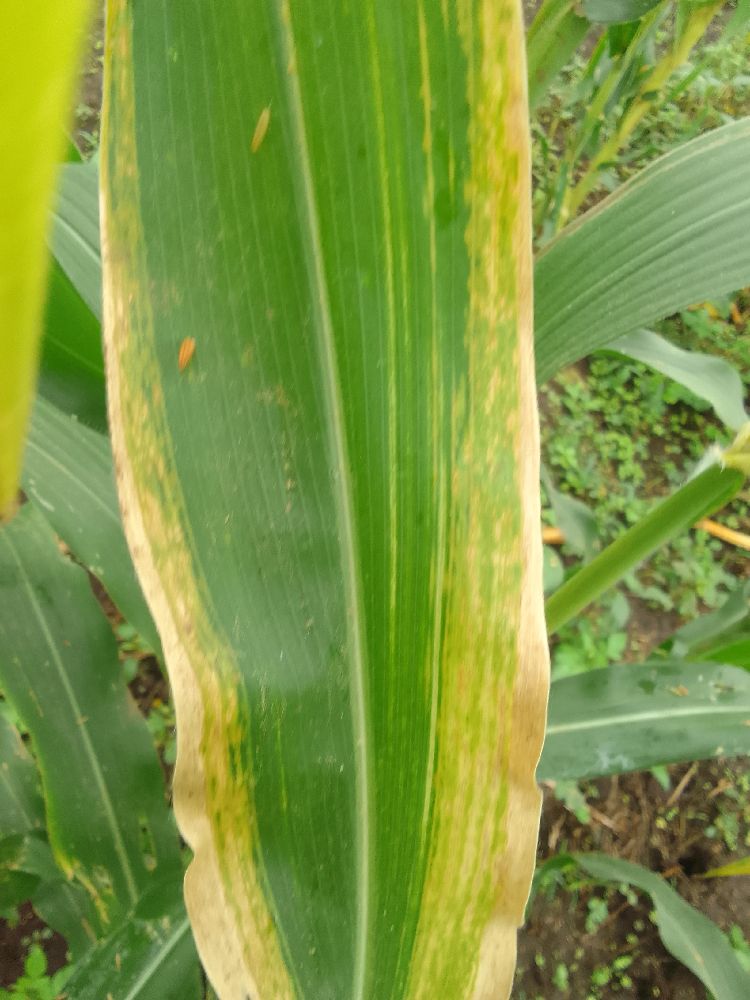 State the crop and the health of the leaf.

maize, maize lethal necrosis
